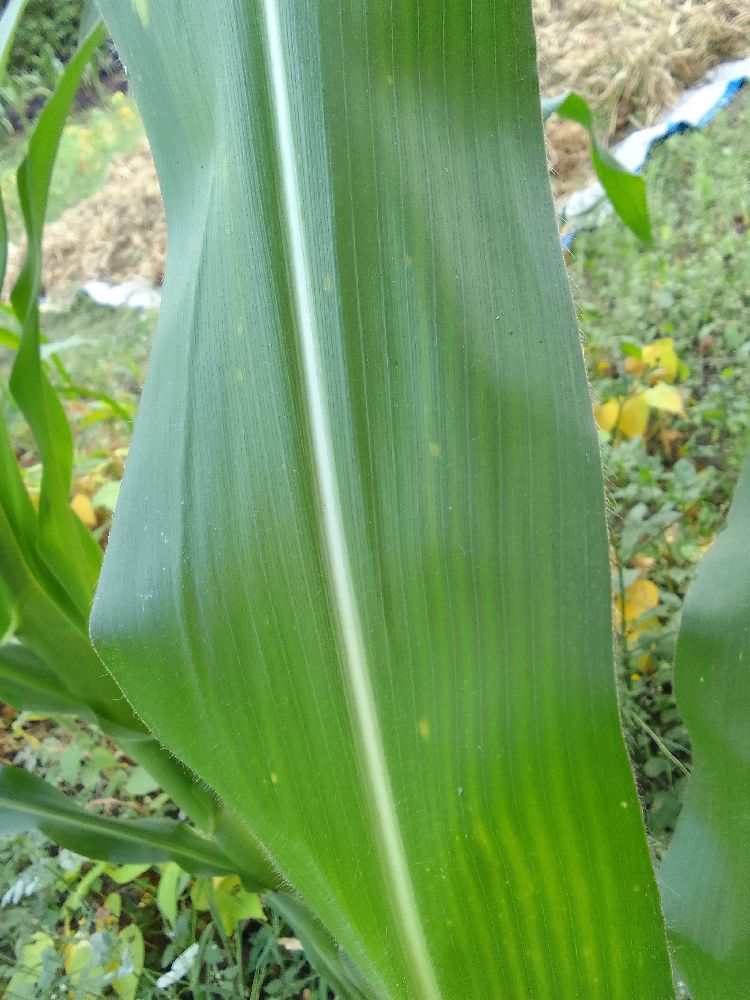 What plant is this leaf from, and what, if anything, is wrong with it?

maize, healthy
